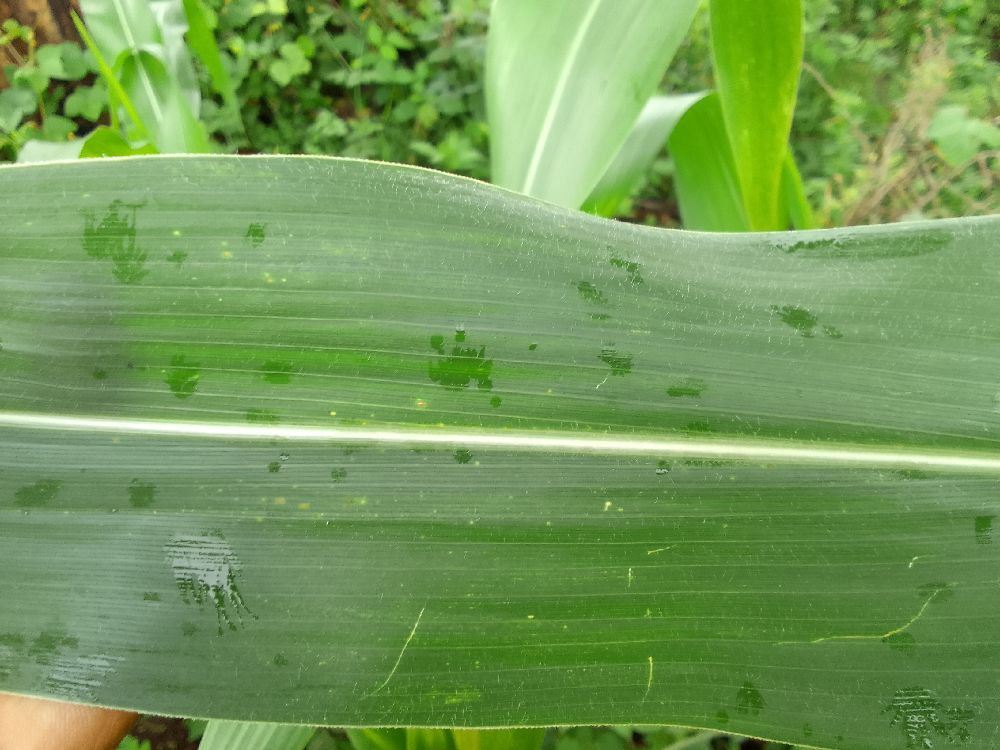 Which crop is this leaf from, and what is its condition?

maize, healthy
